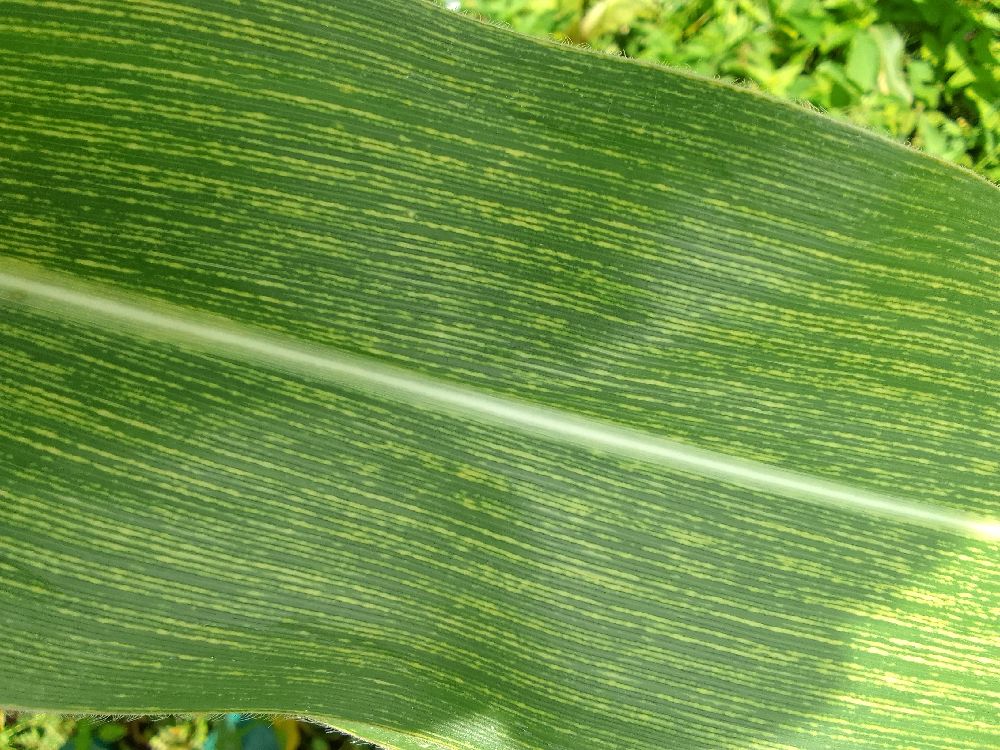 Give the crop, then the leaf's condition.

maize, maize streak virus
